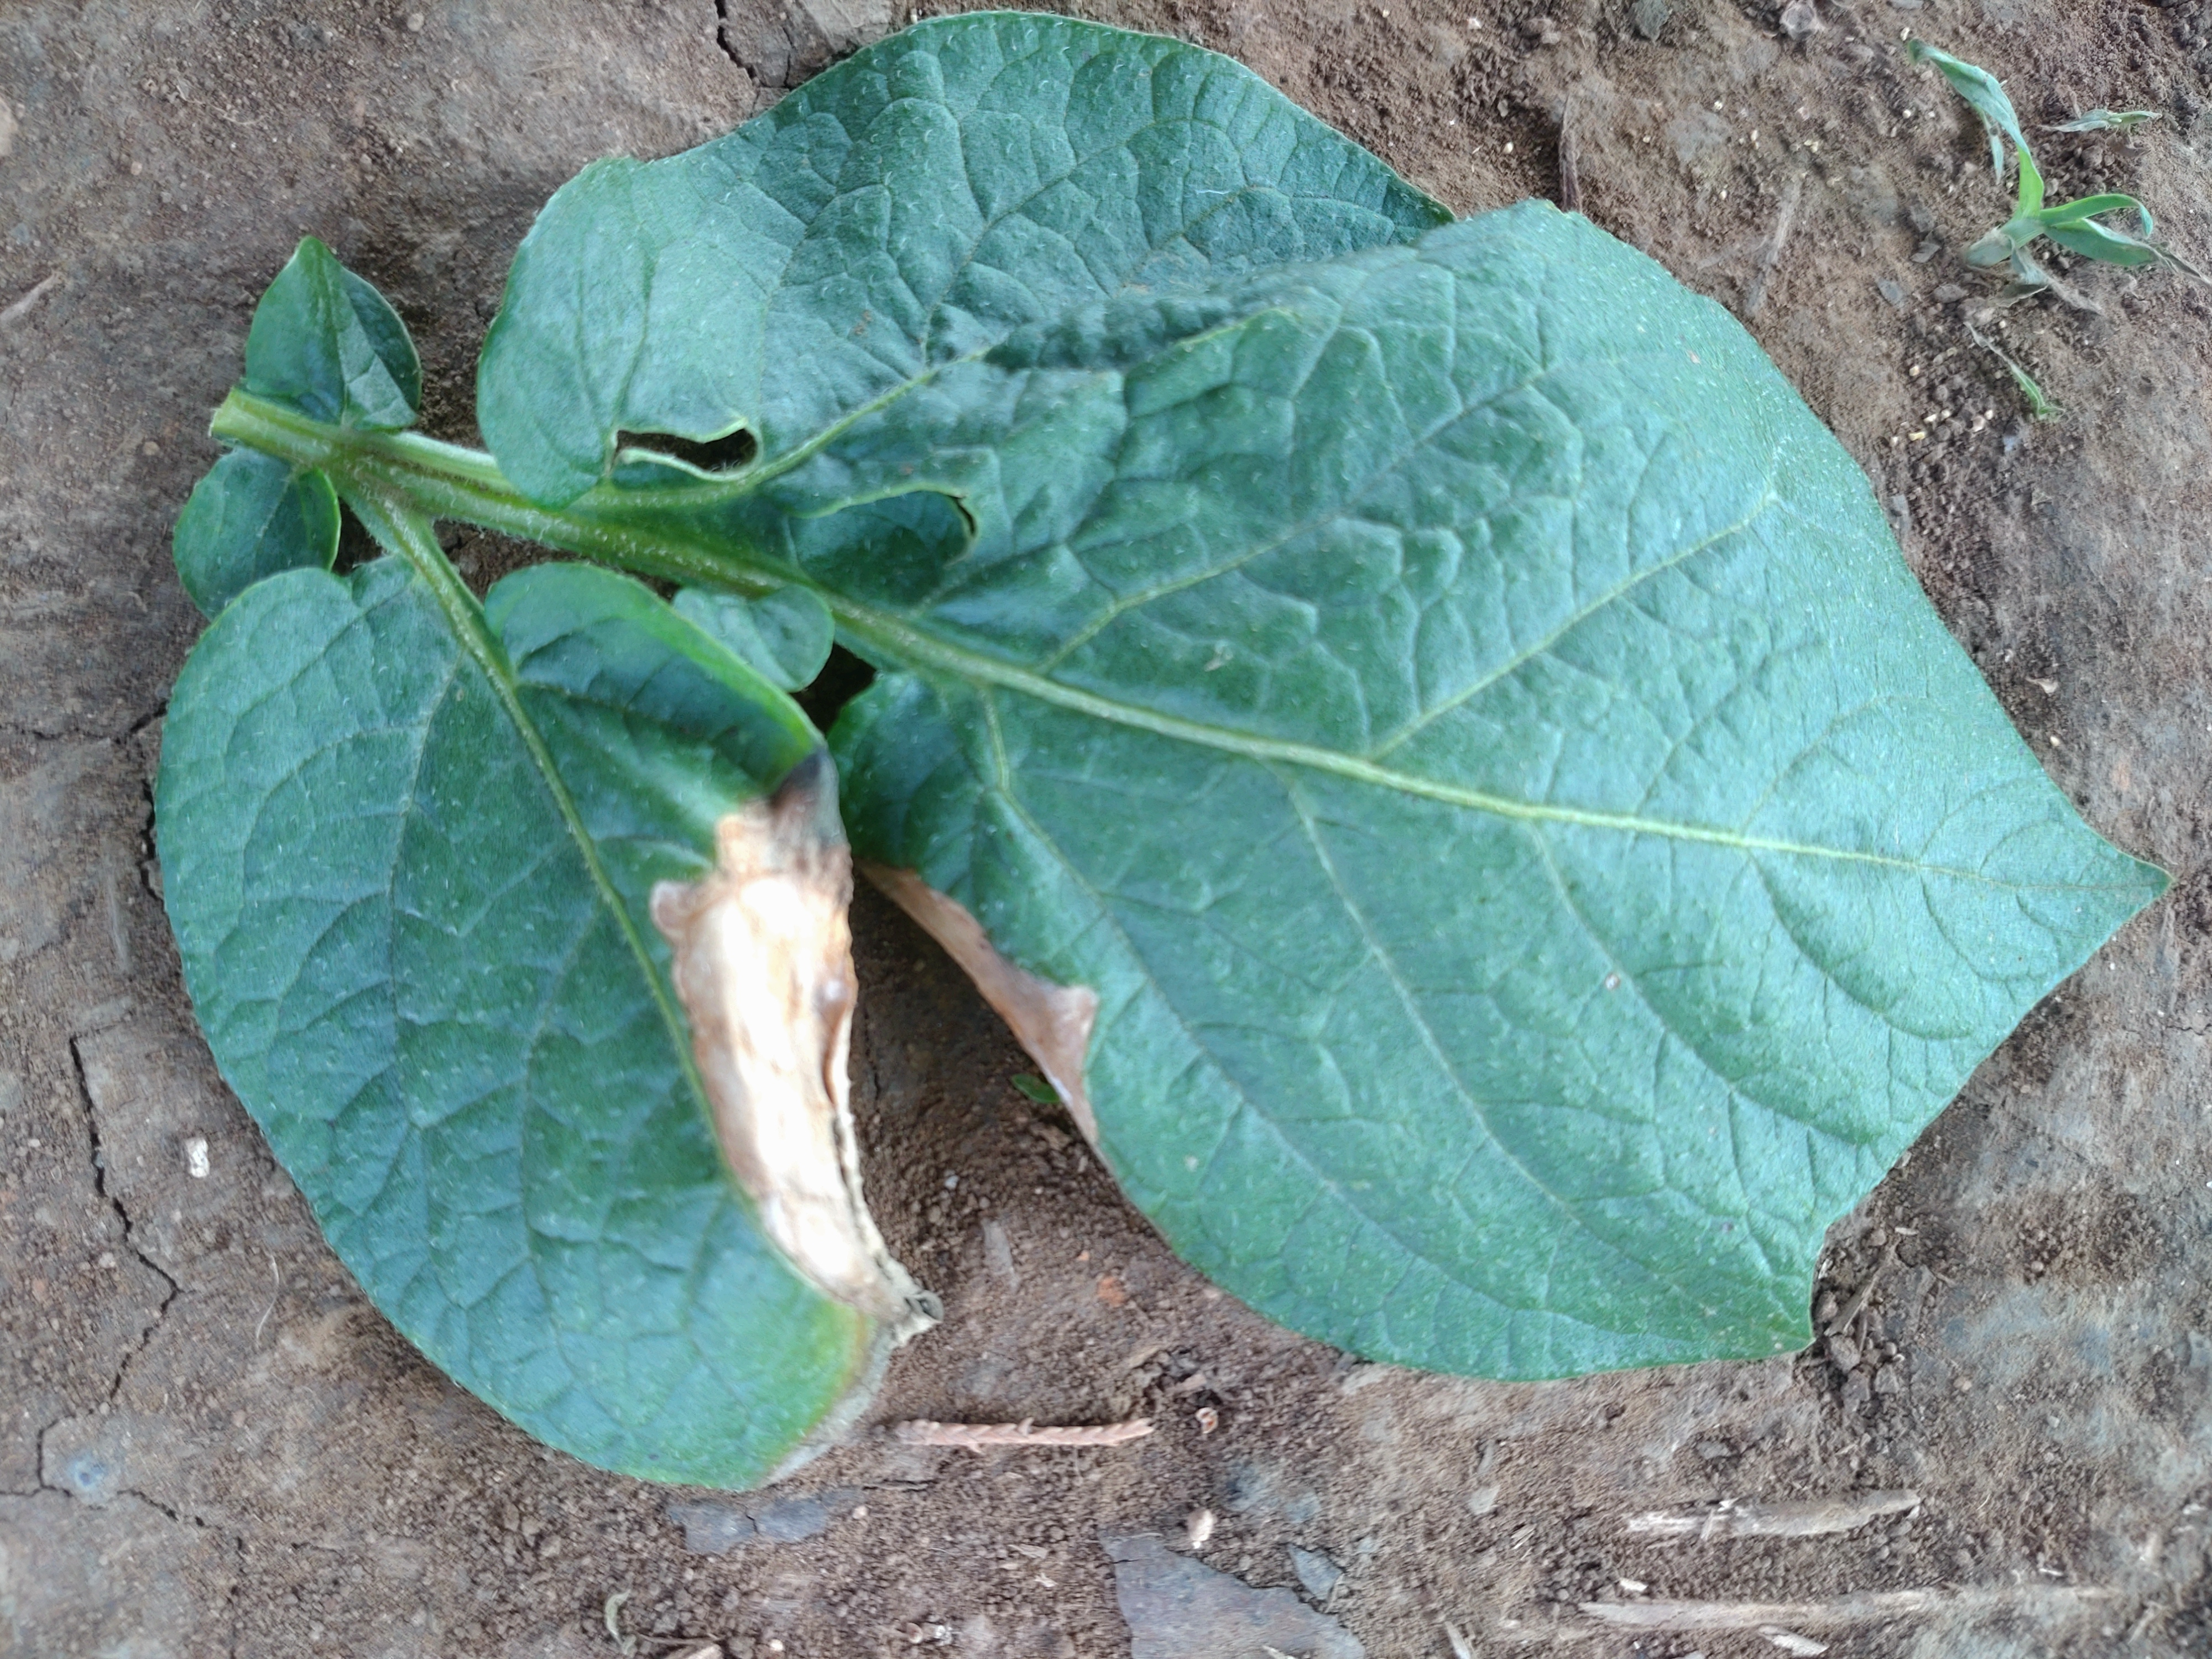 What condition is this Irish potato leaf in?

early blight
